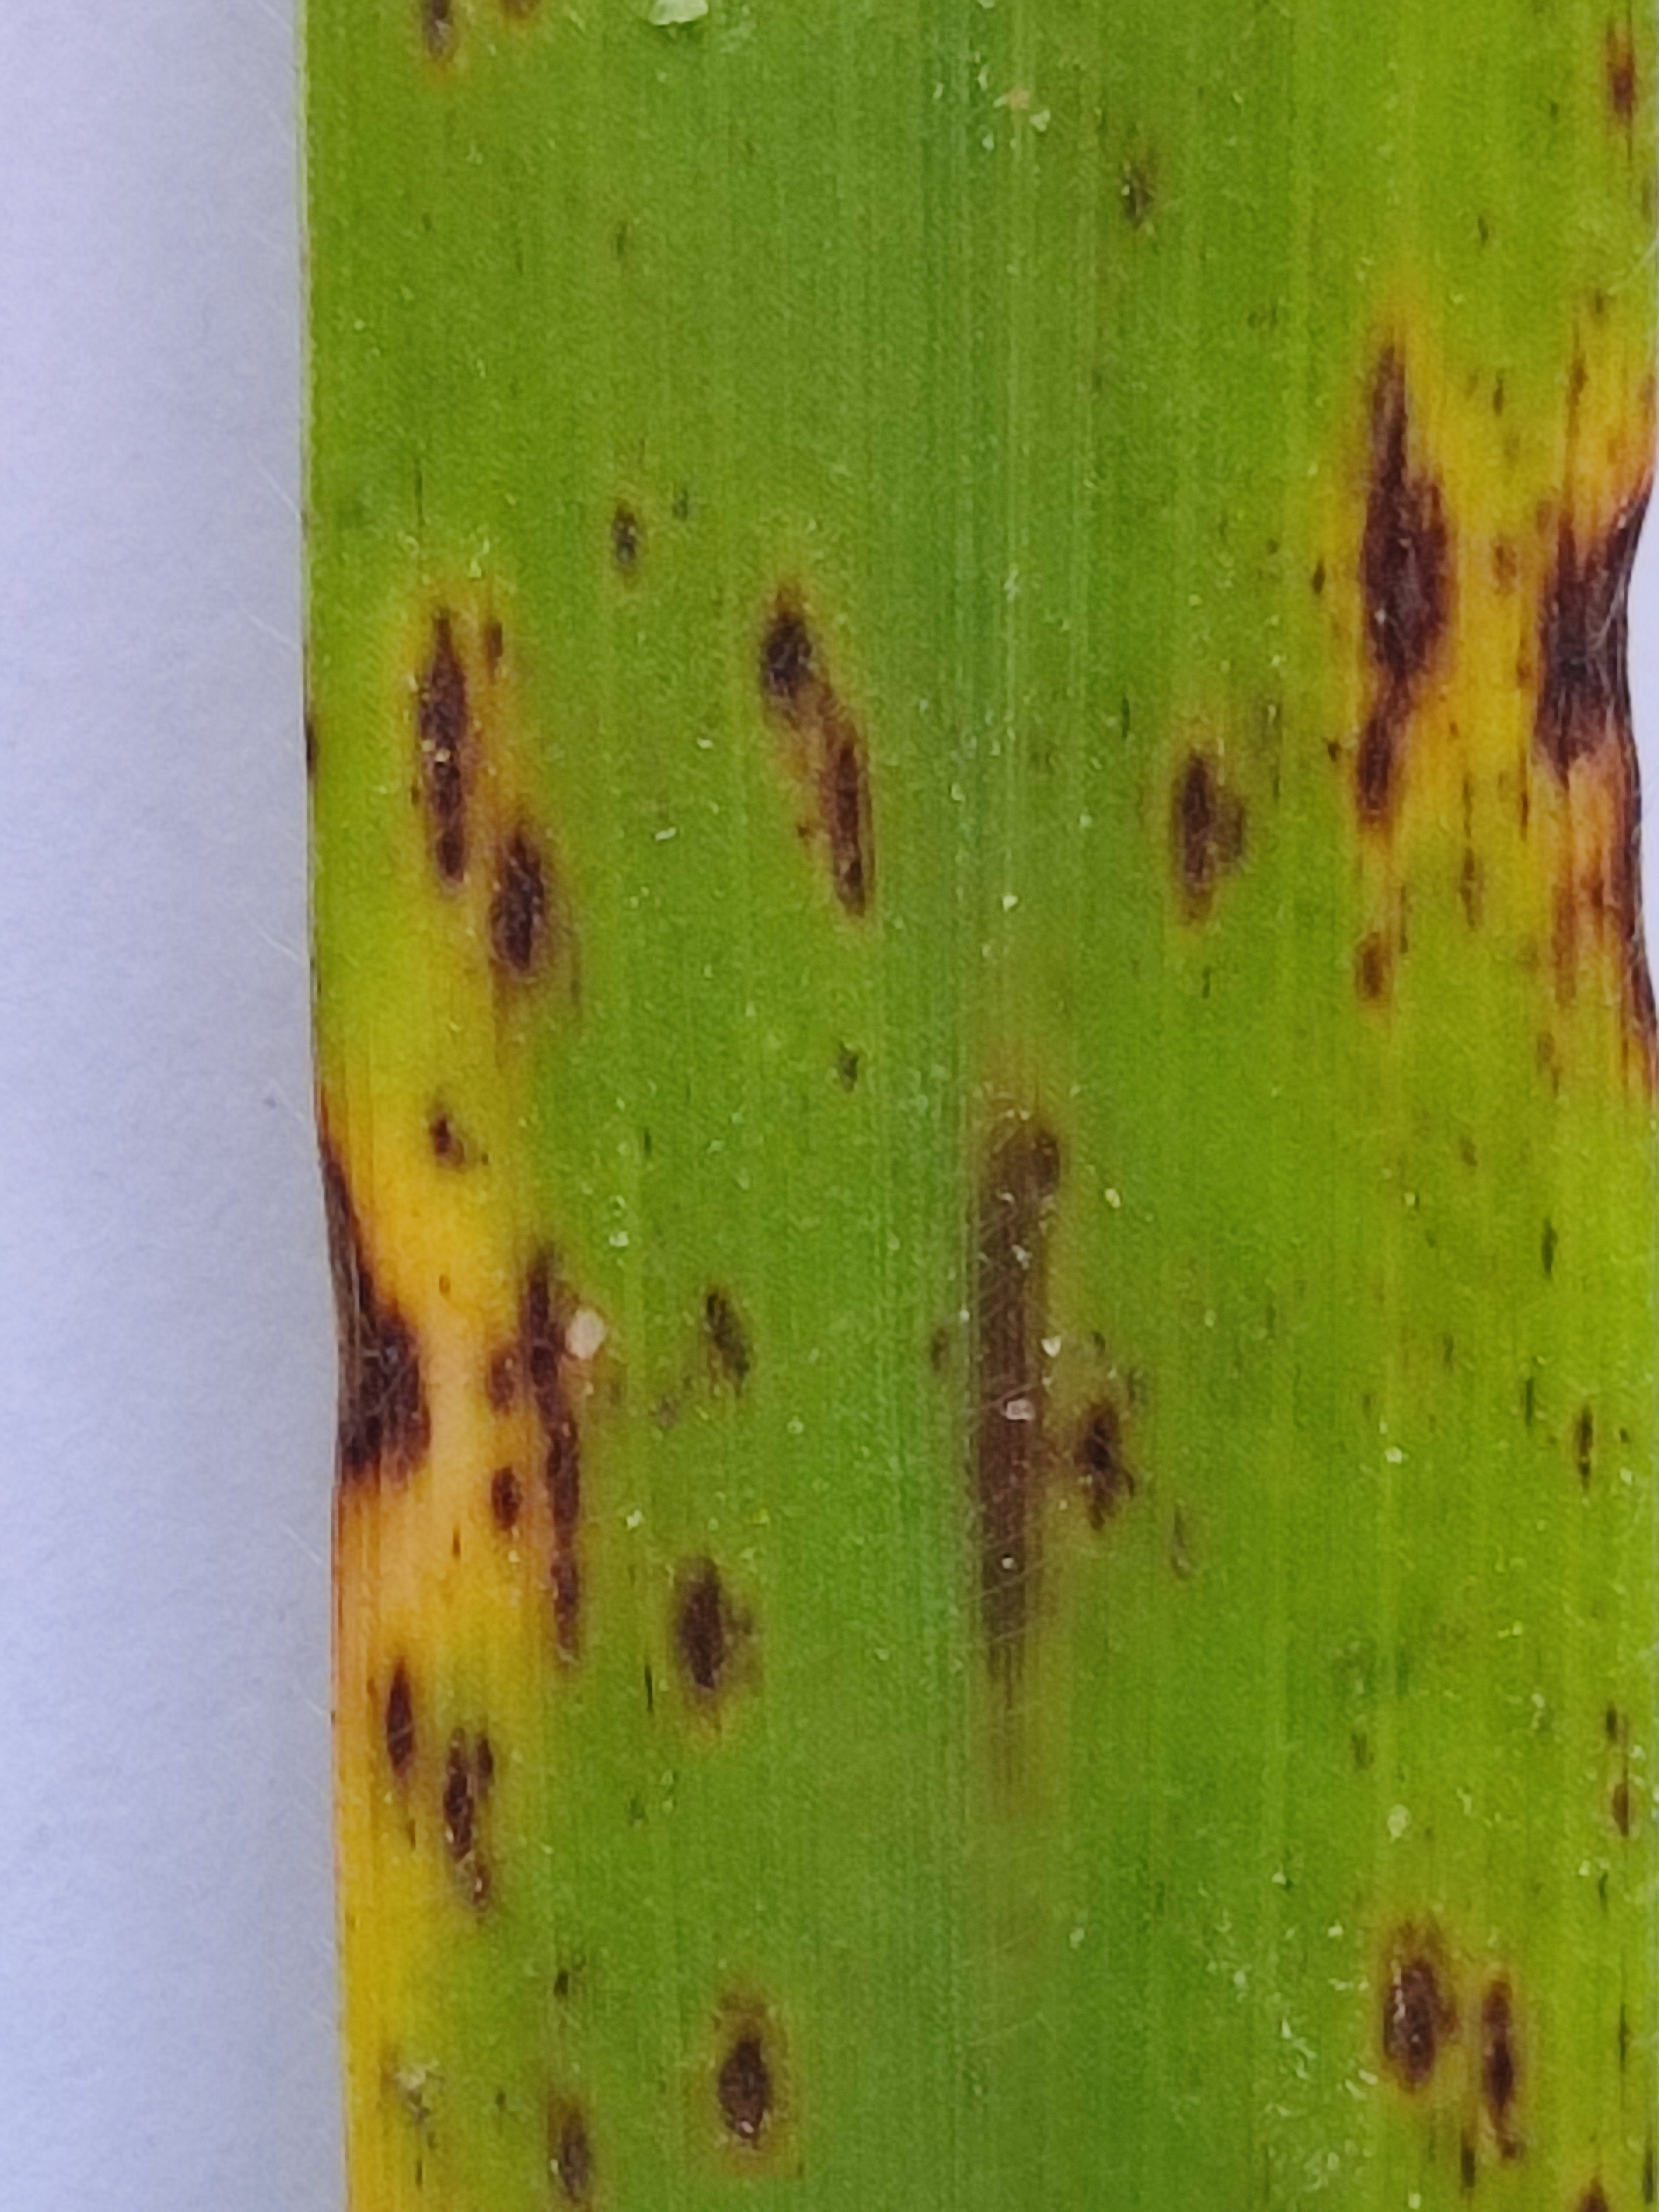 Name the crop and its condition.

pearl millet, pyricularia sp.
